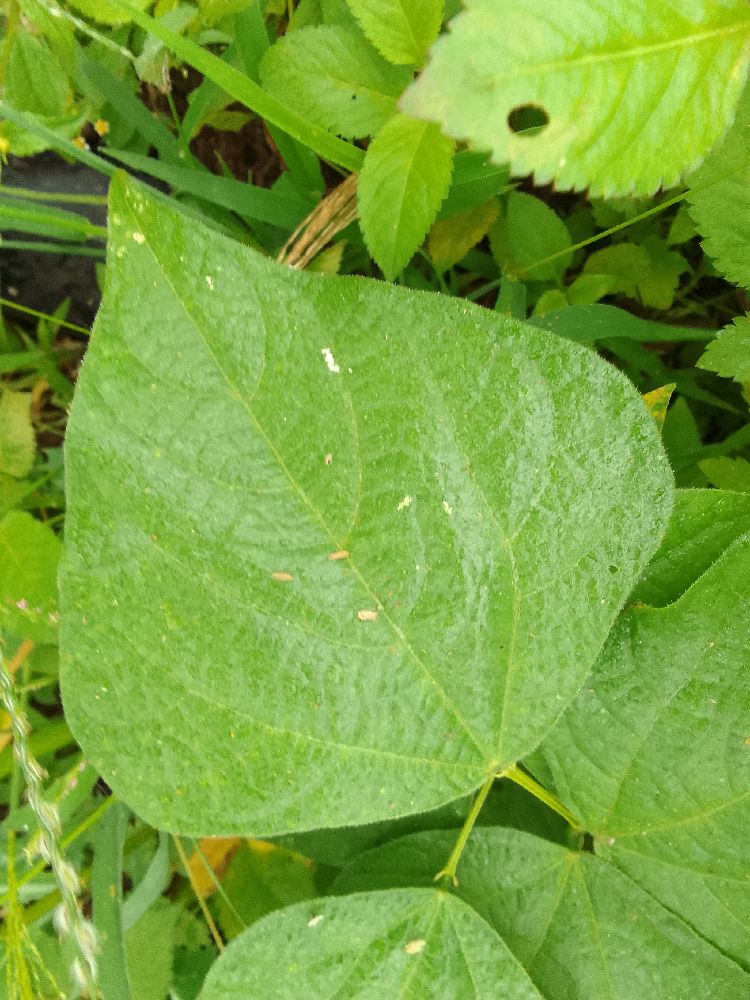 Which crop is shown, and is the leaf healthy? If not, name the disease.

common bean, healthy
